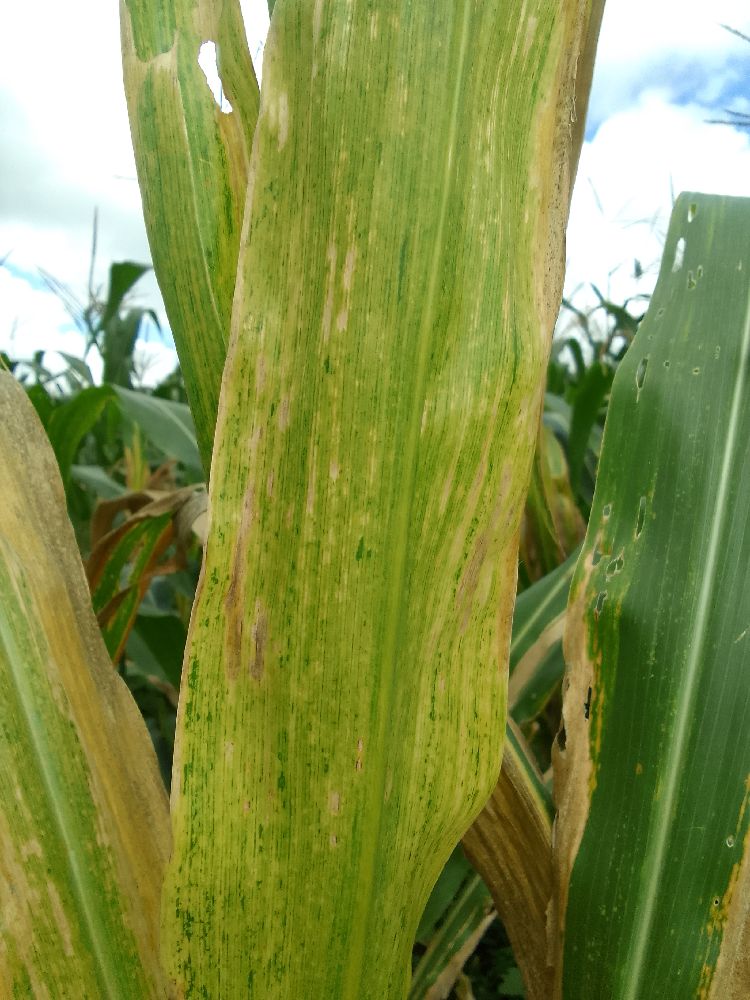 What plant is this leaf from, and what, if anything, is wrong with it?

maize, maize lethal necrosis
